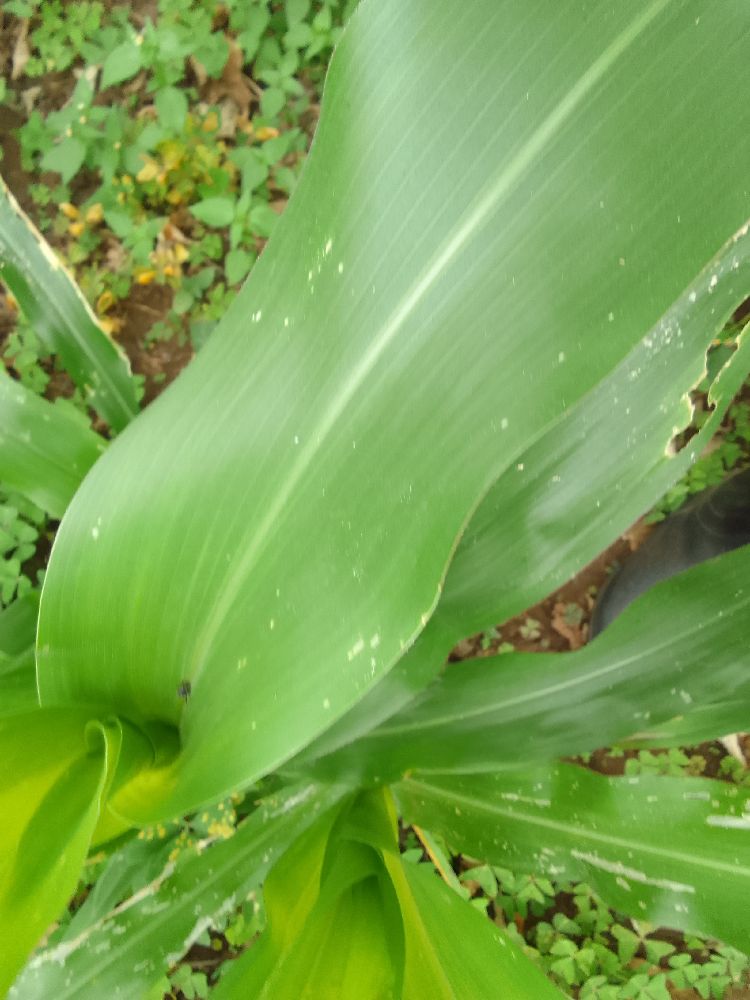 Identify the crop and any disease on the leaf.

maize, healthy
